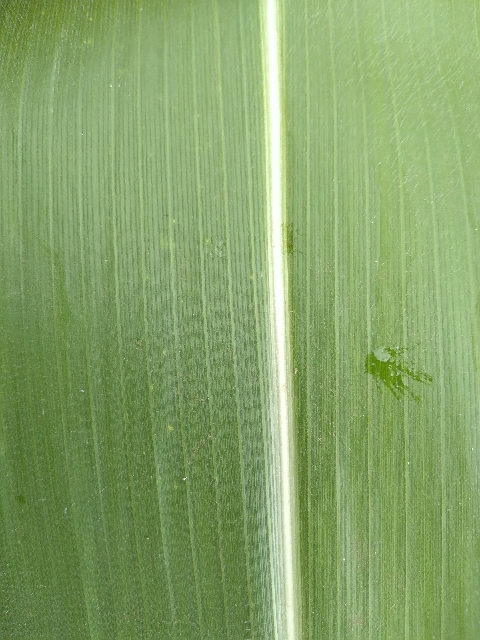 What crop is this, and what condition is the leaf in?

maize, healthy
